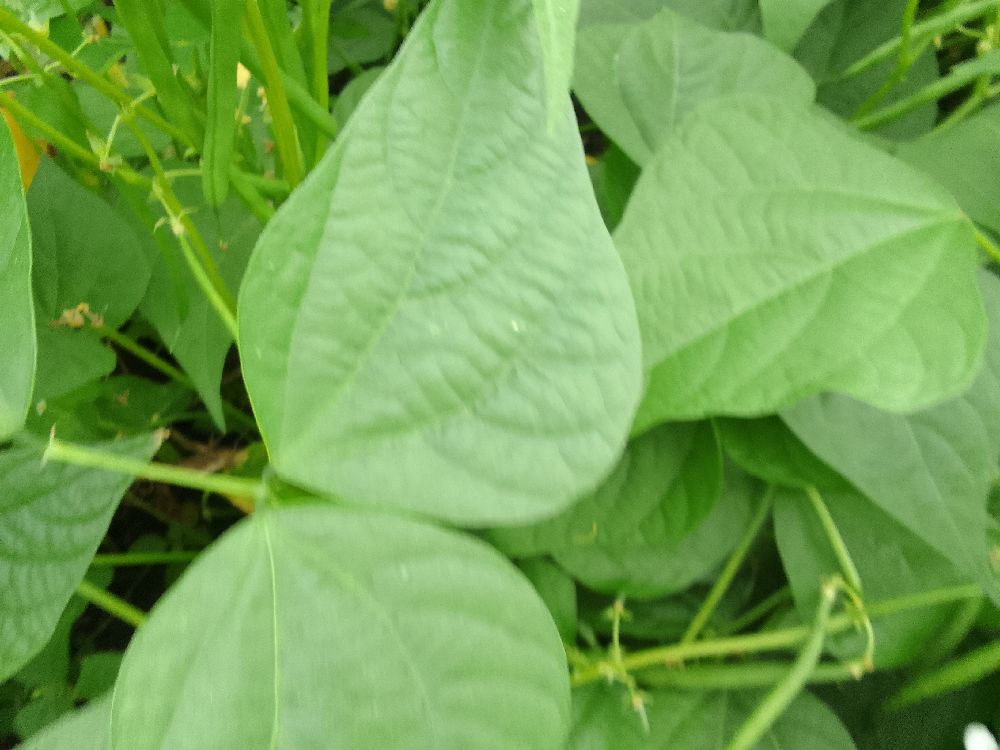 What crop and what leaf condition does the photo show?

common bean, healthy
